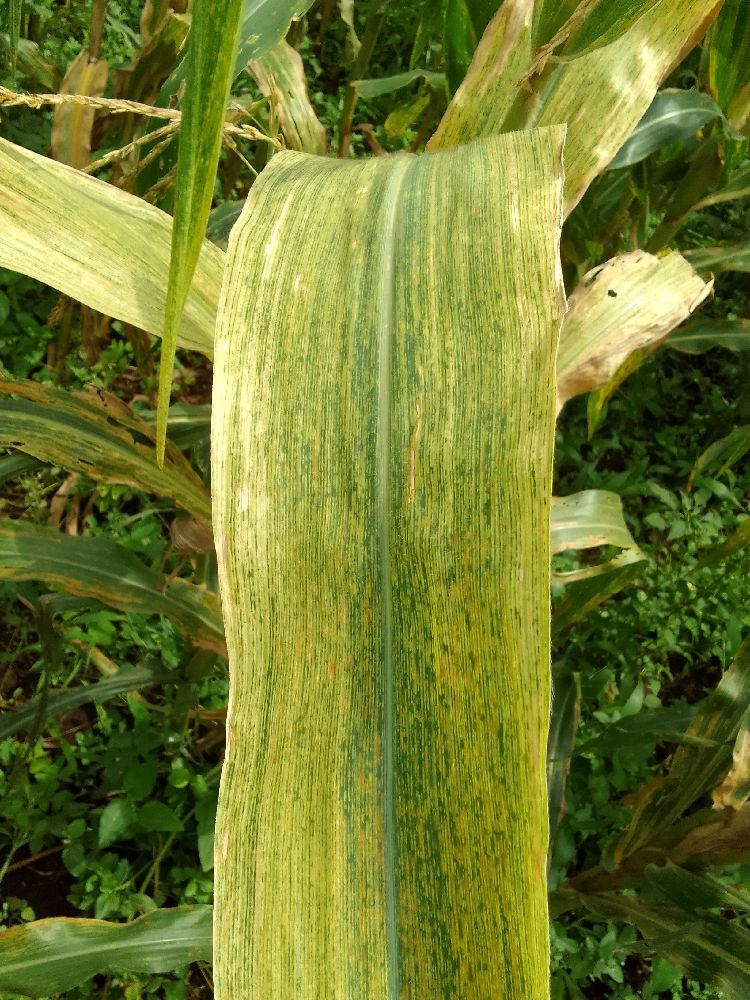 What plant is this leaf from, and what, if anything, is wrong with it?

maize, maize lethal necrosis
